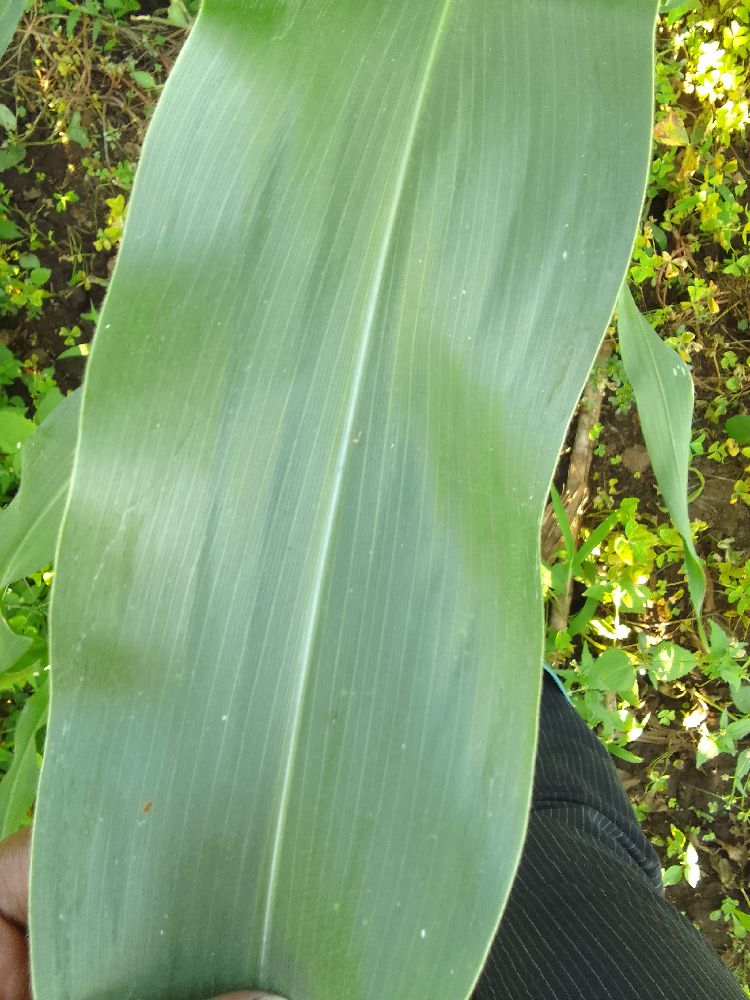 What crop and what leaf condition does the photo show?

maize, healthy
